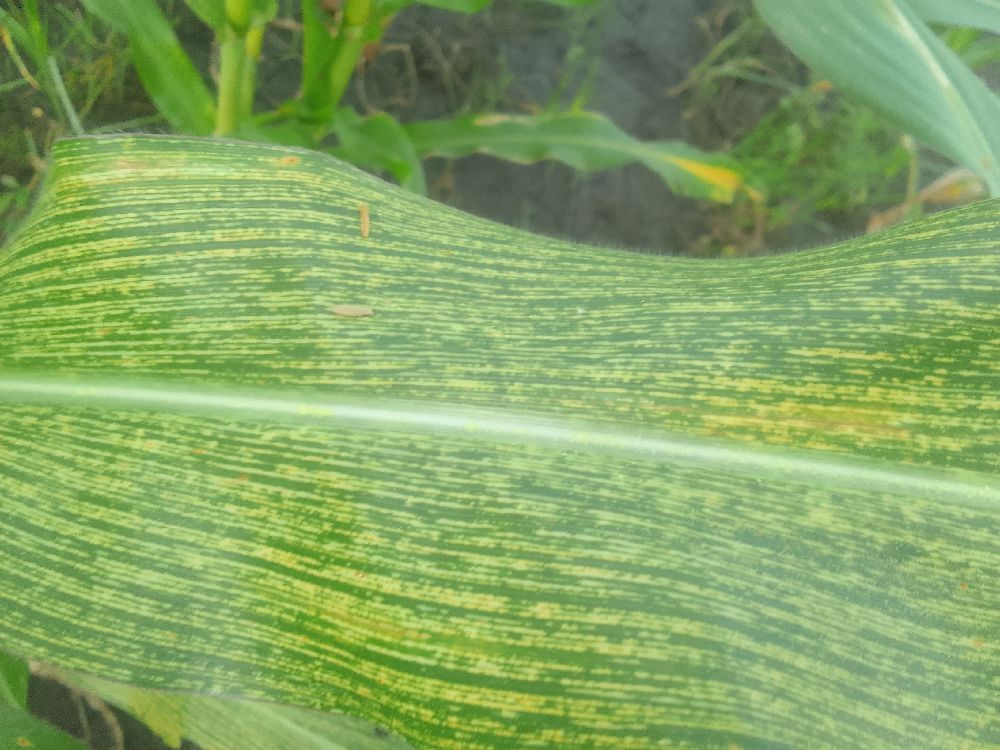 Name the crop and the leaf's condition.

maize, maize streak virus
